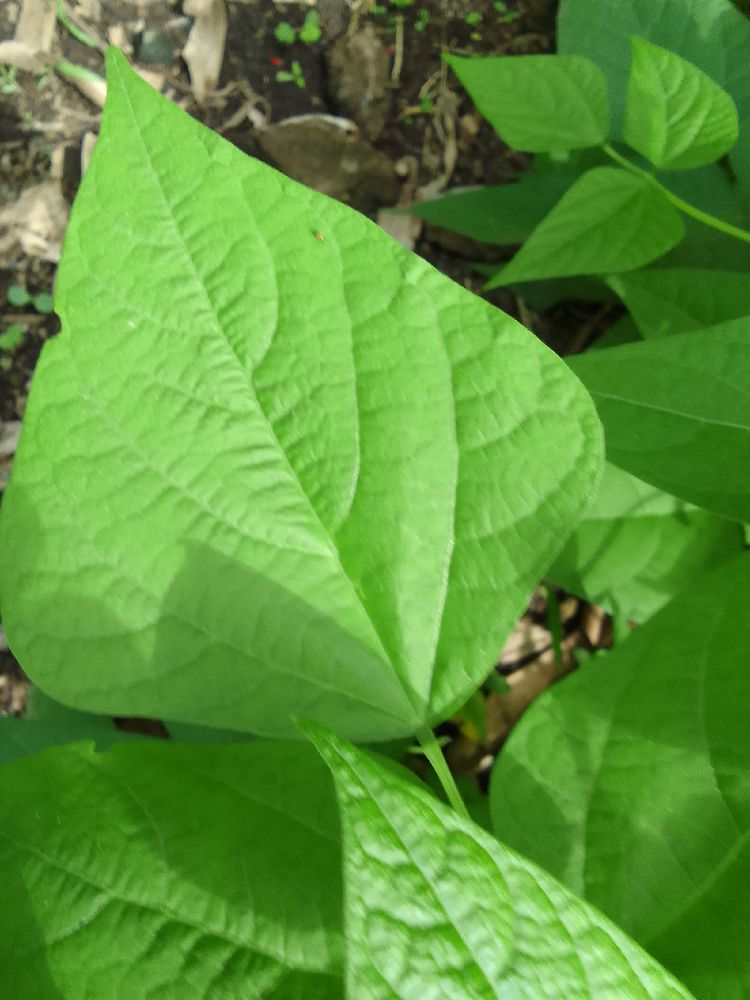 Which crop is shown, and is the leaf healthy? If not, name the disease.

common bean, healthy
